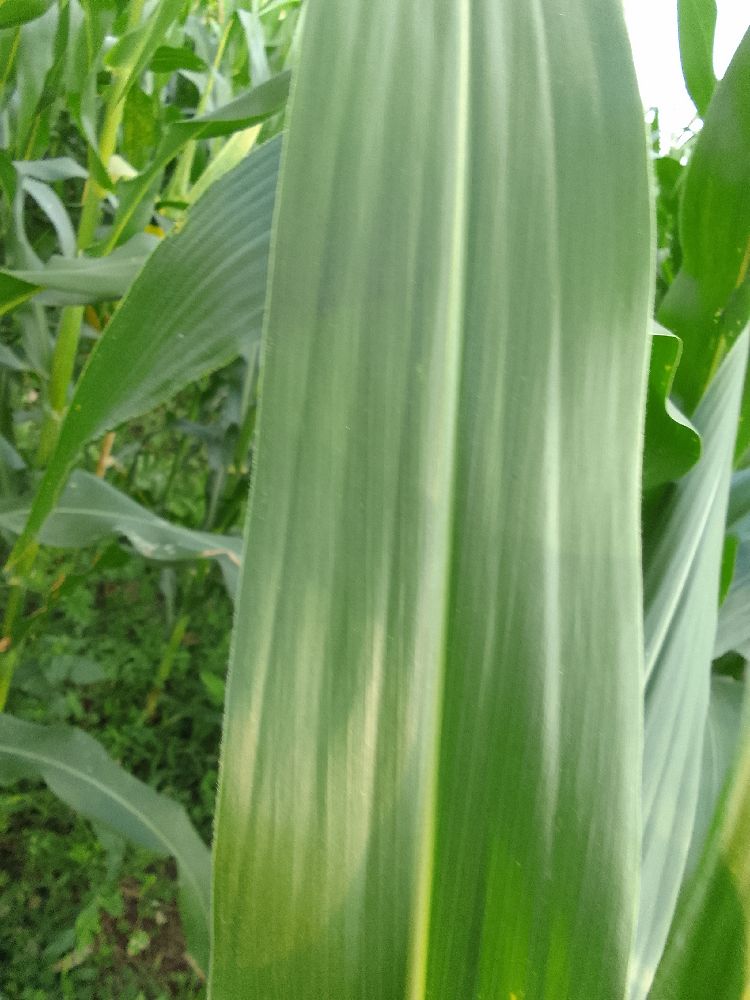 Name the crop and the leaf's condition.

maize, healthy
